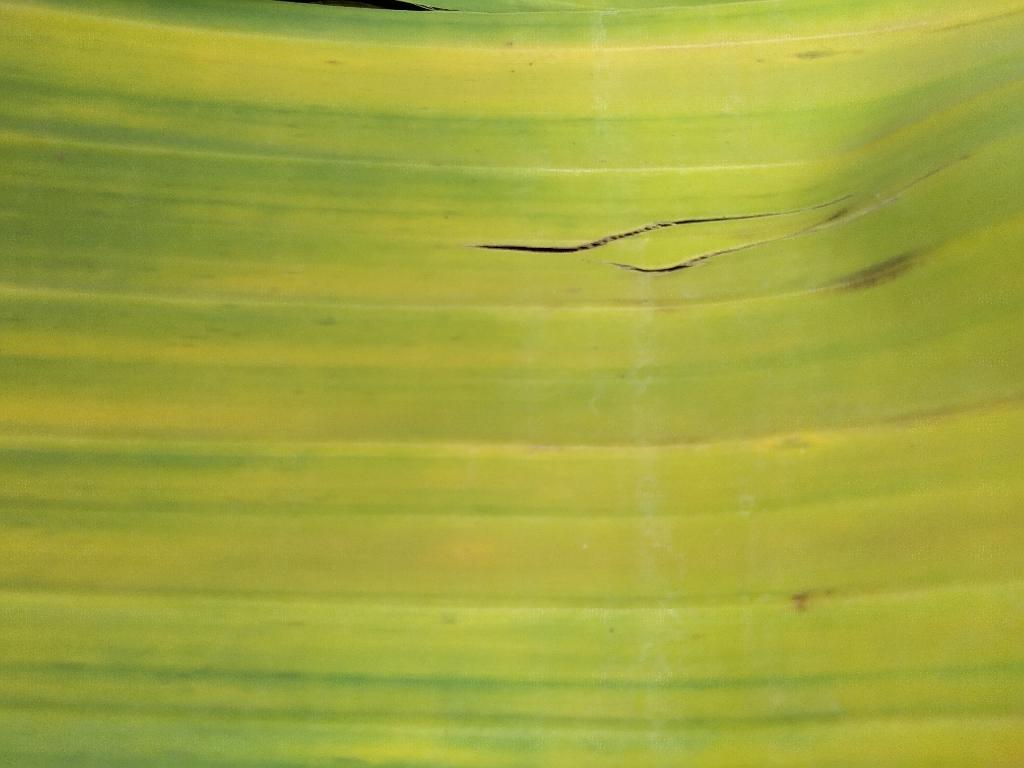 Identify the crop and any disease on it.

banana, fusarium wilt race 1
